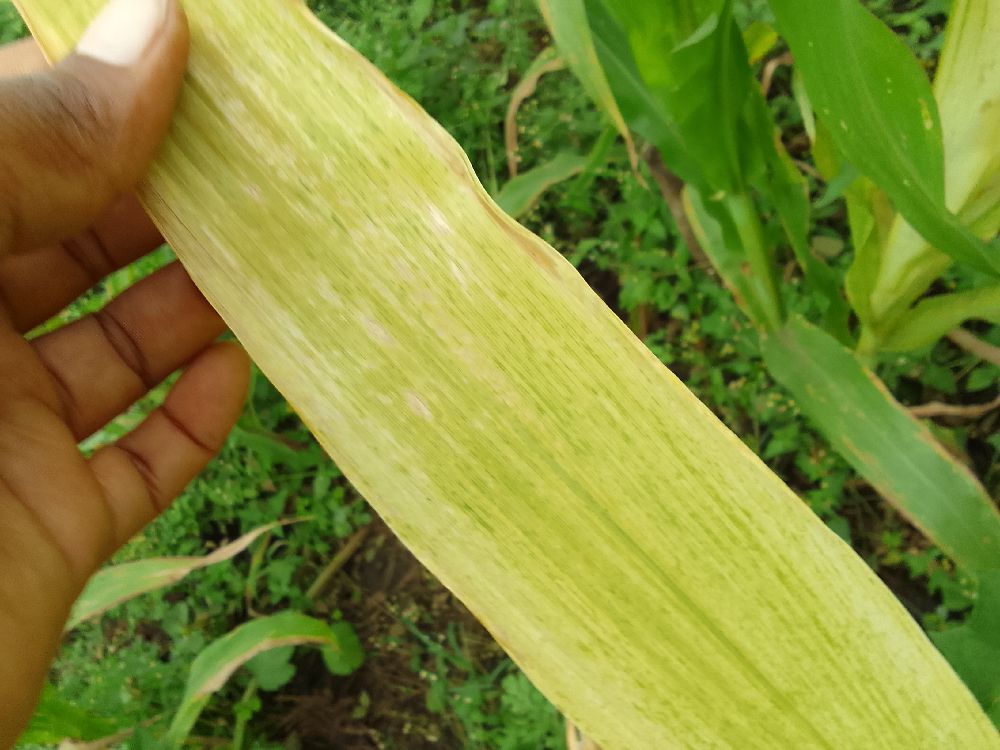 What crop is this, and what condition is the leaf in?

maize, maize lethal necrosis
